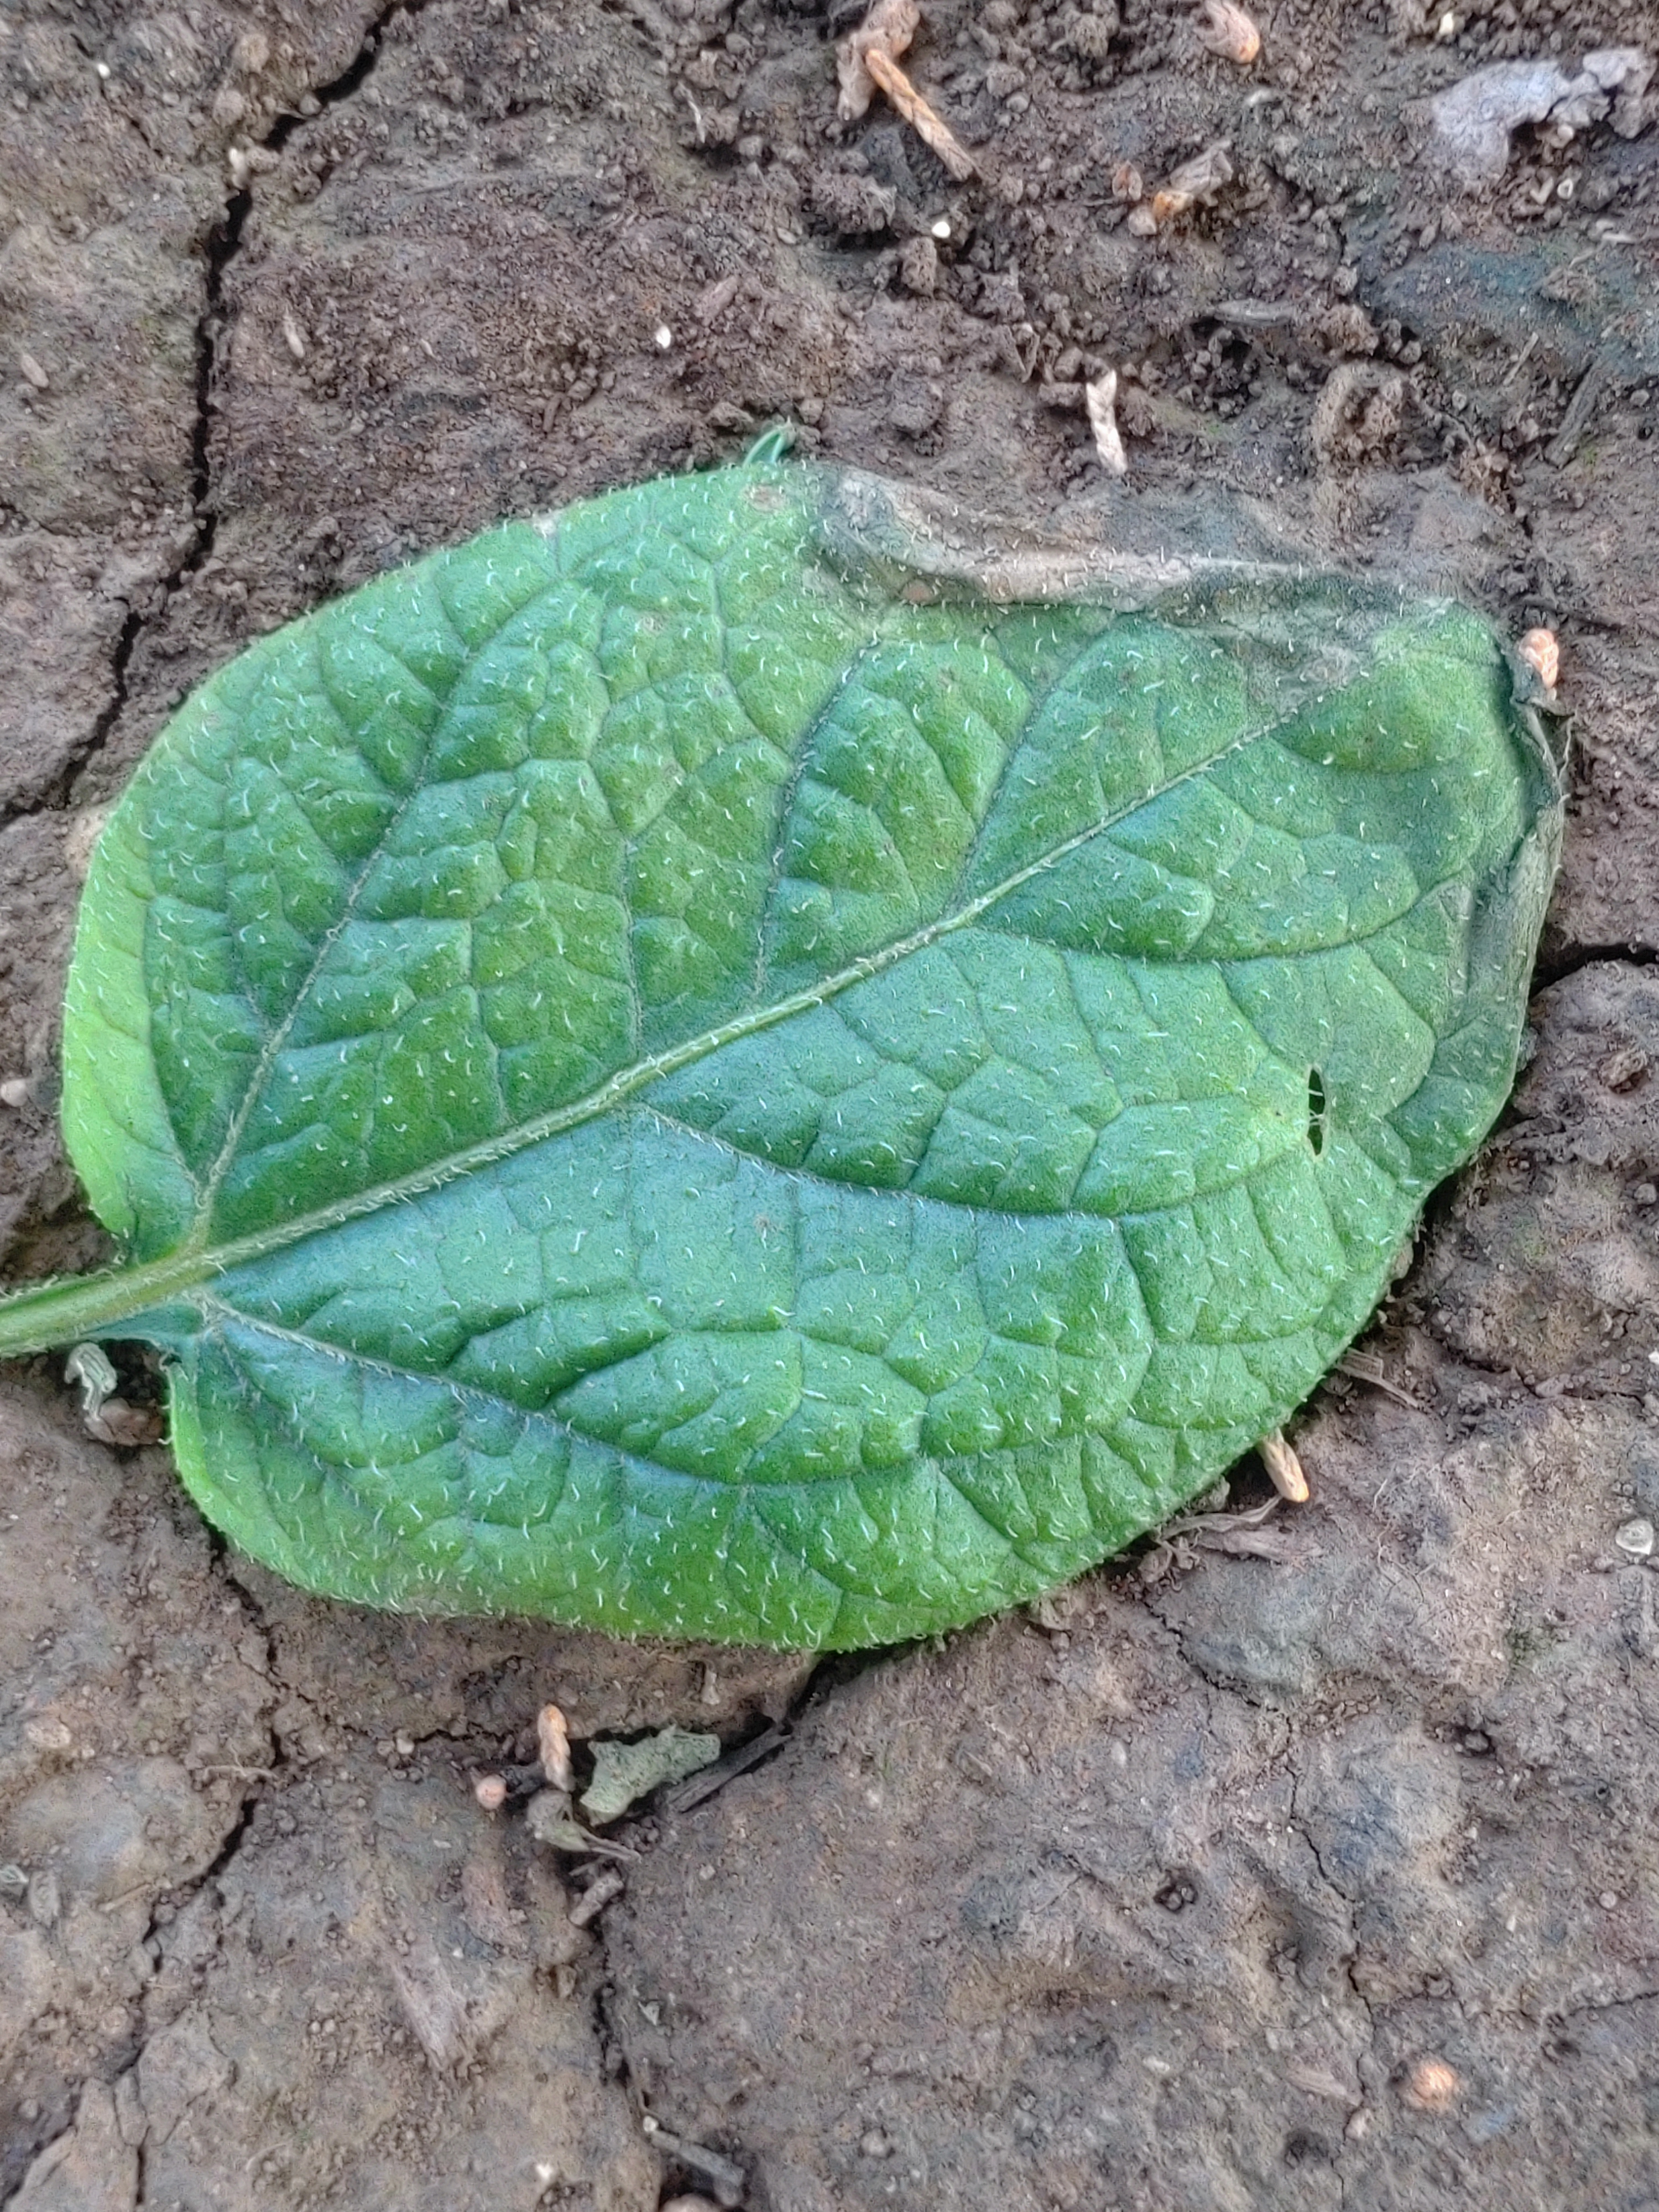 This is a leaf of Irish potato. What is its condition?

early blight
